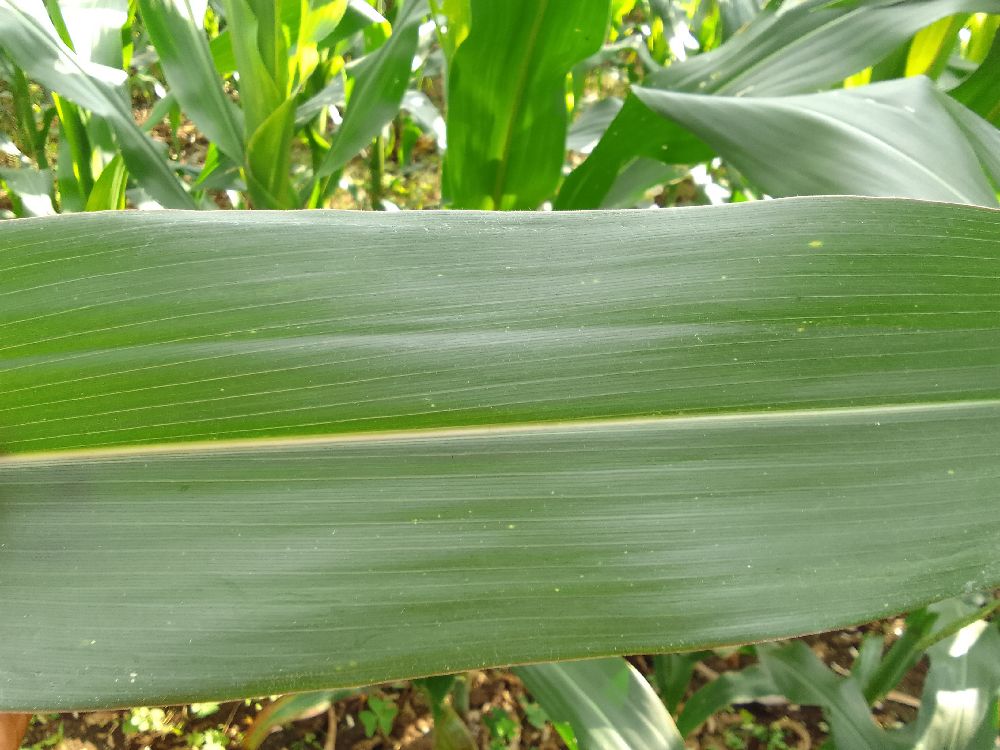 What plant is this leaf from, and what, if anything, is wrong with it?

maize, healthy
